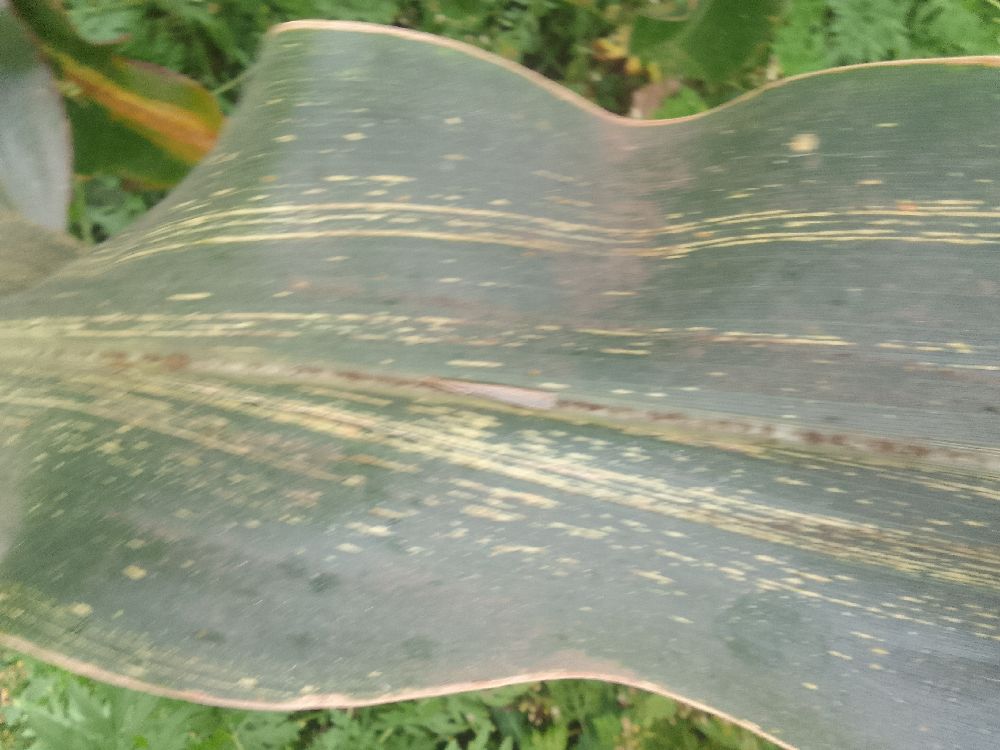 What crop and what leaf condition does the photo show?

maize, maize streak virus
